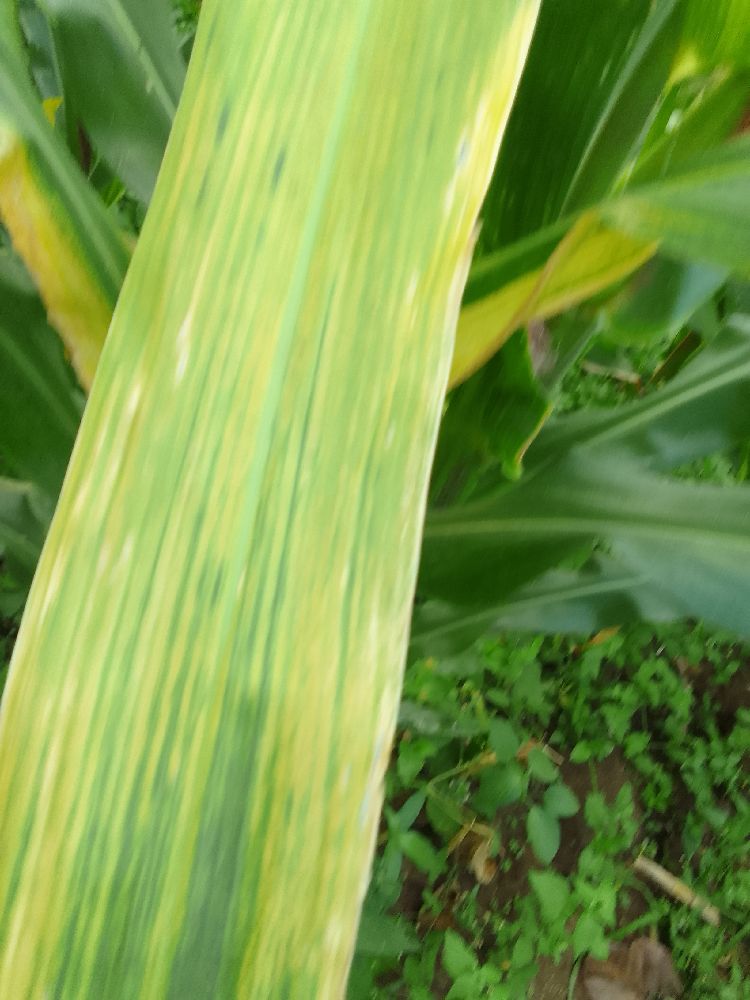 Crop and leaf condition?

maize, maize lethal necrosis
